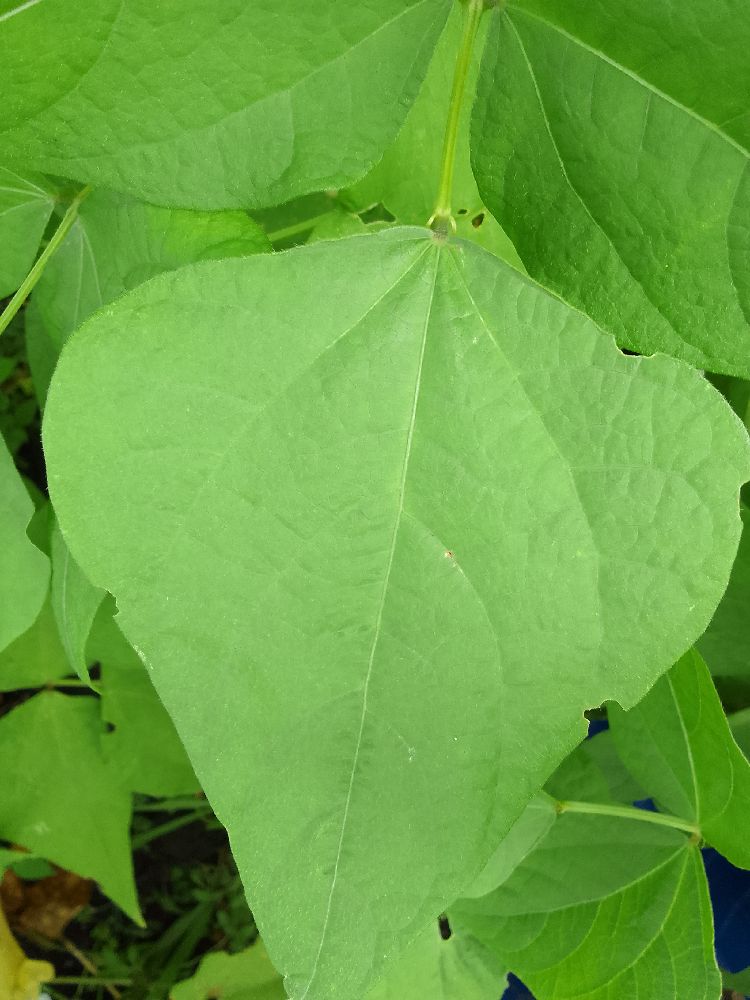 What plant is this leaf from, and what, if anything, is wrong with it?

common bean, healthy
